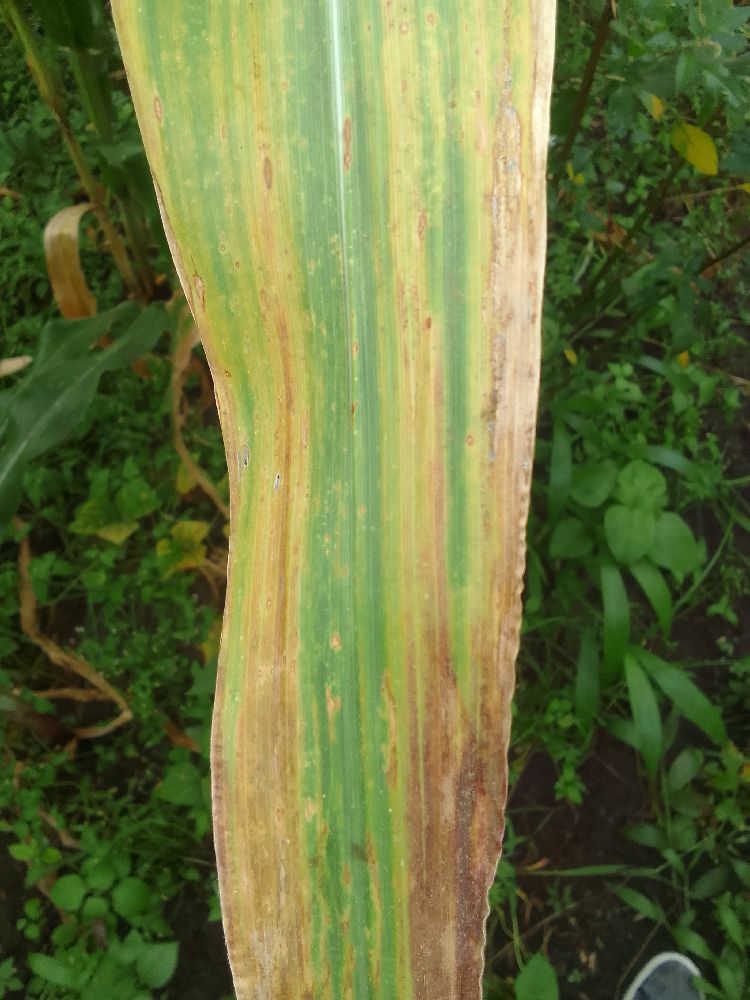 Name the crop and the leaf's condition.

maize, maize lethal necrosis
